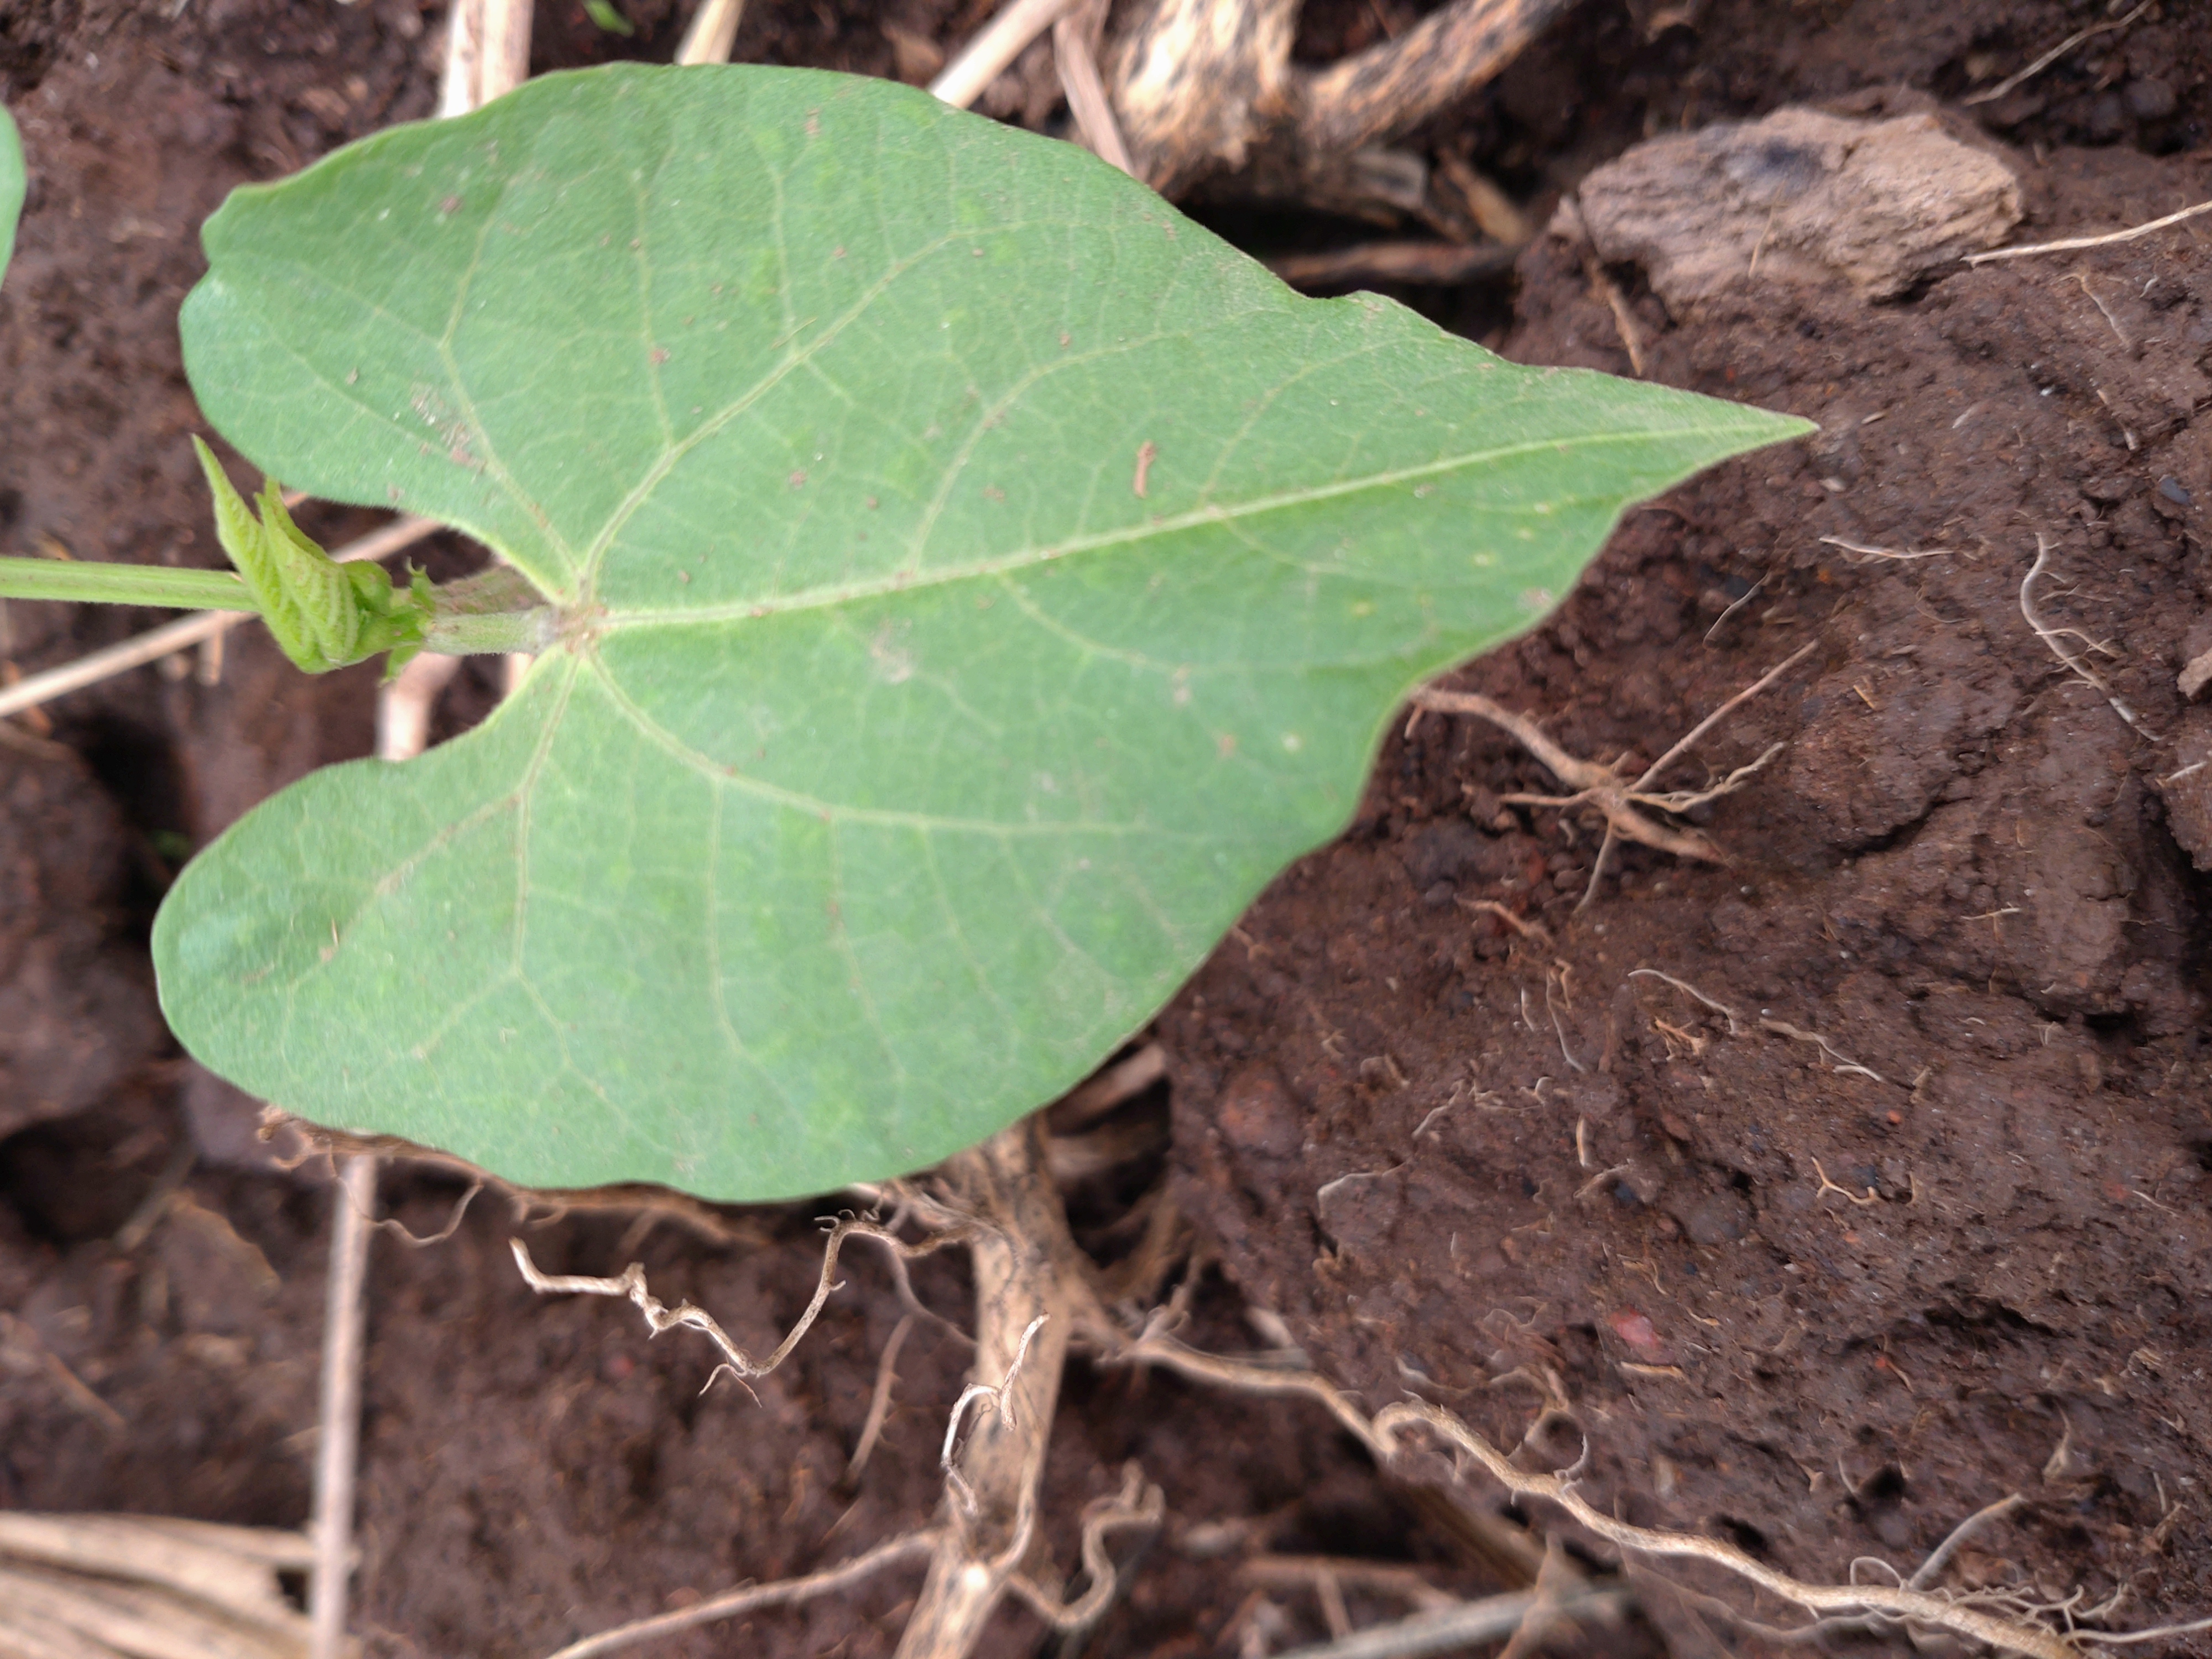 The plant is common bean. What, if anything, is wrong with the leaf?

healthy
